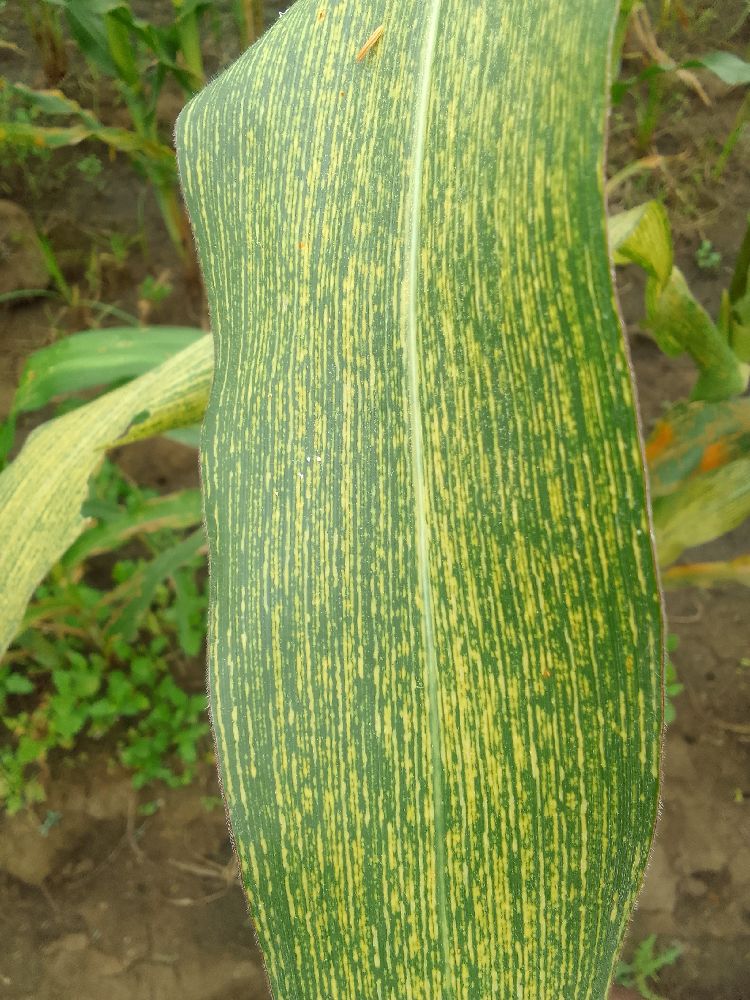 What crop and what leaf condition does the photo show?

maize, maize streak virus
